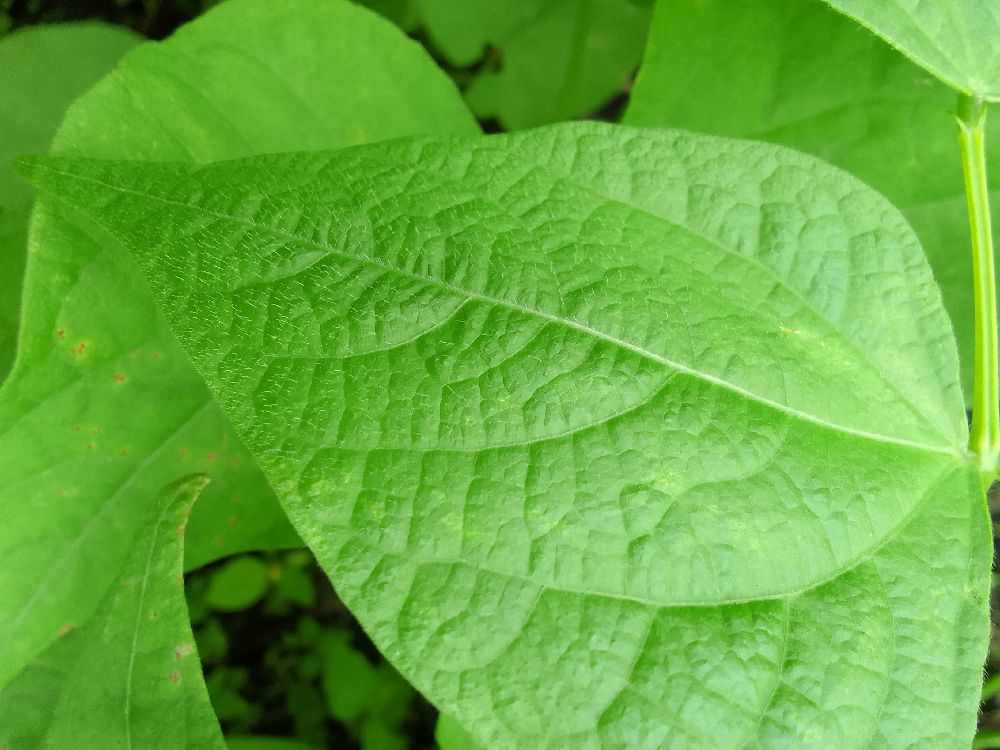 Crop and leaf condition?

common bean, healthy
